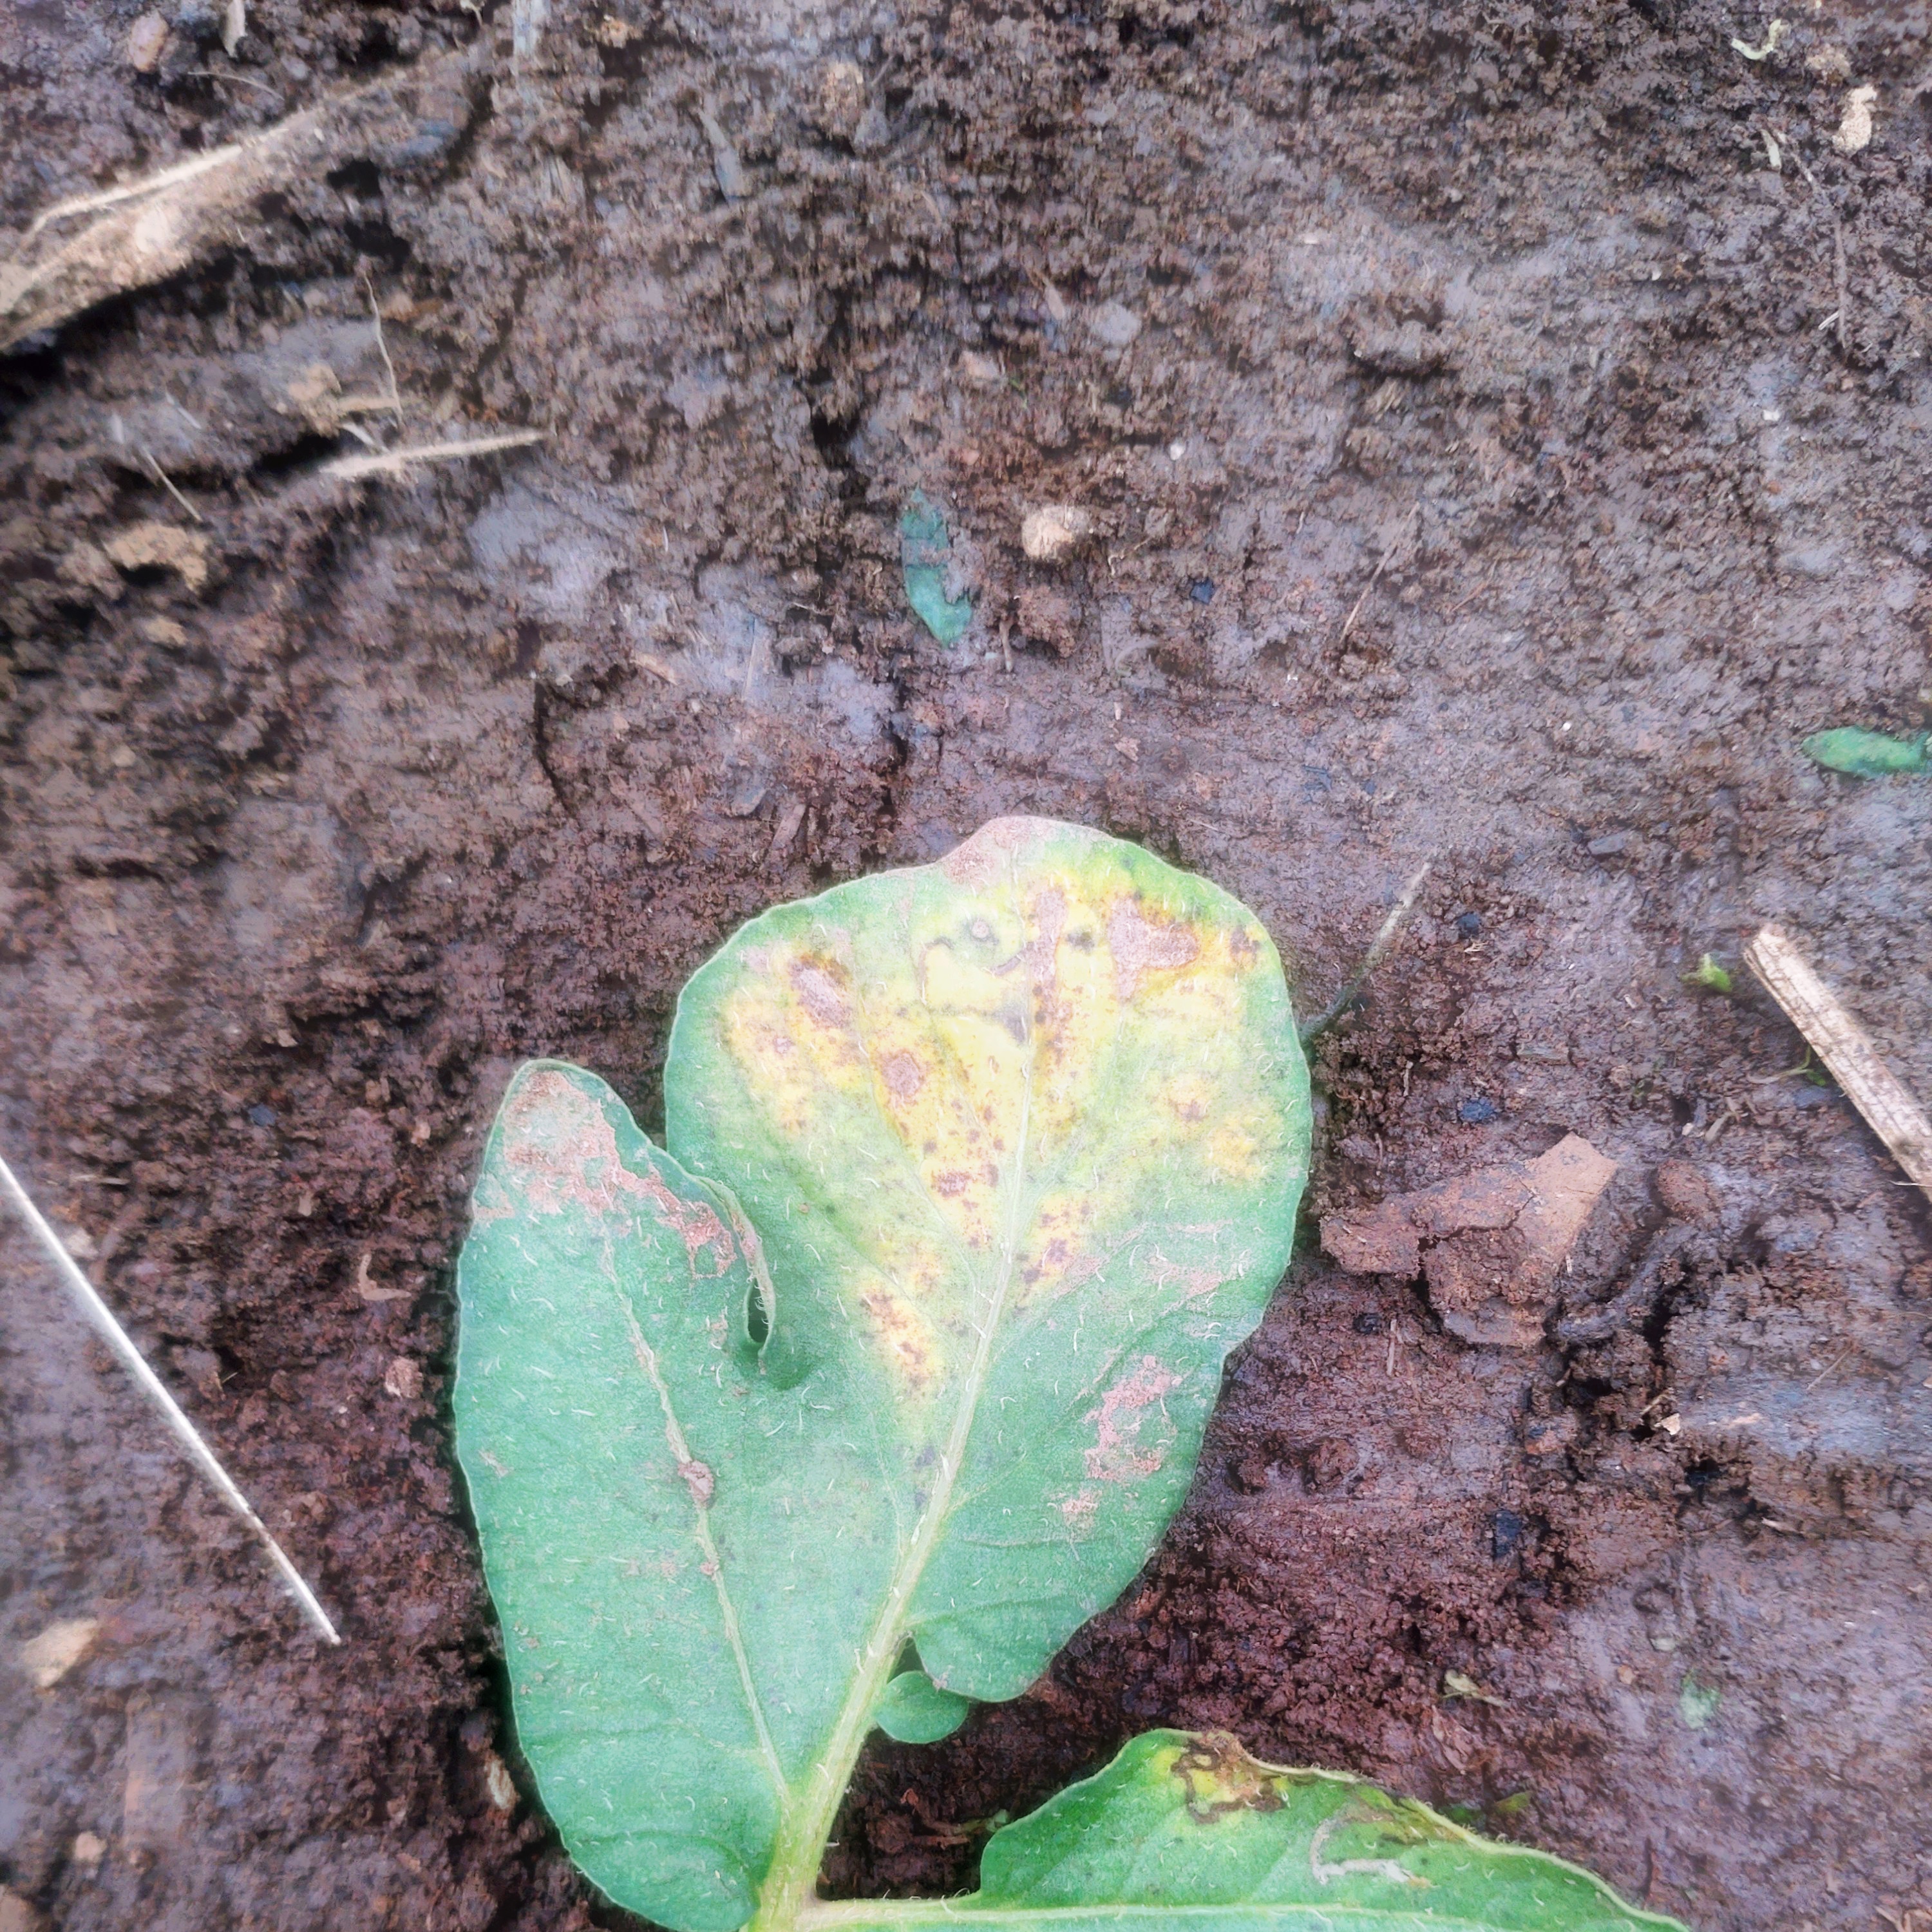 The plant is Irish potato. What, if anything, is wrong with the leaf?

late blight
